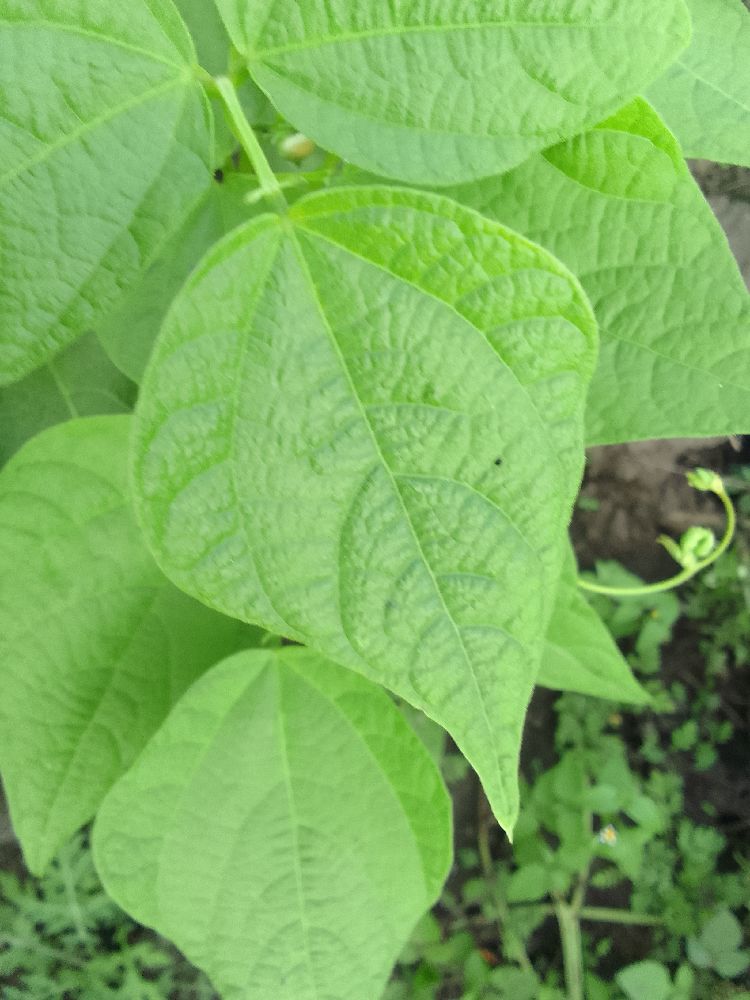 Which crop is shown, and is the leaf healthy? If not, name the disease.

common bean, healthy
